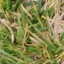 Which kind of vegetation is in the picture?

grass
